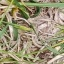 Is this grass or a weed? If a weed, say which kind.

grass
